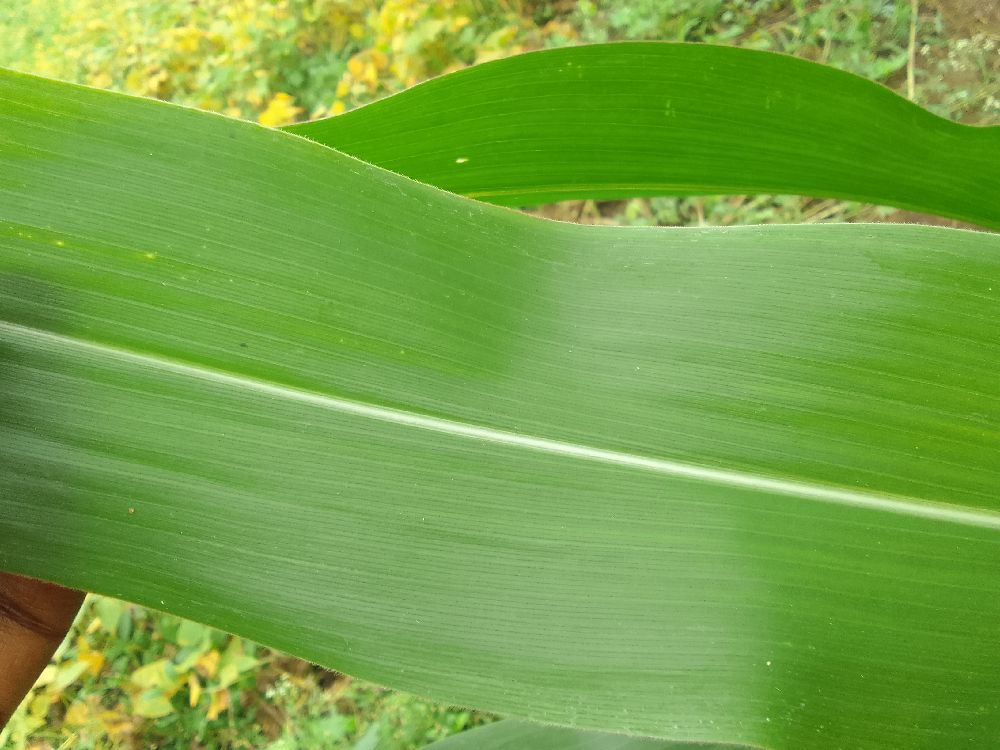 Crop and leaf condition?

maize, healthy
